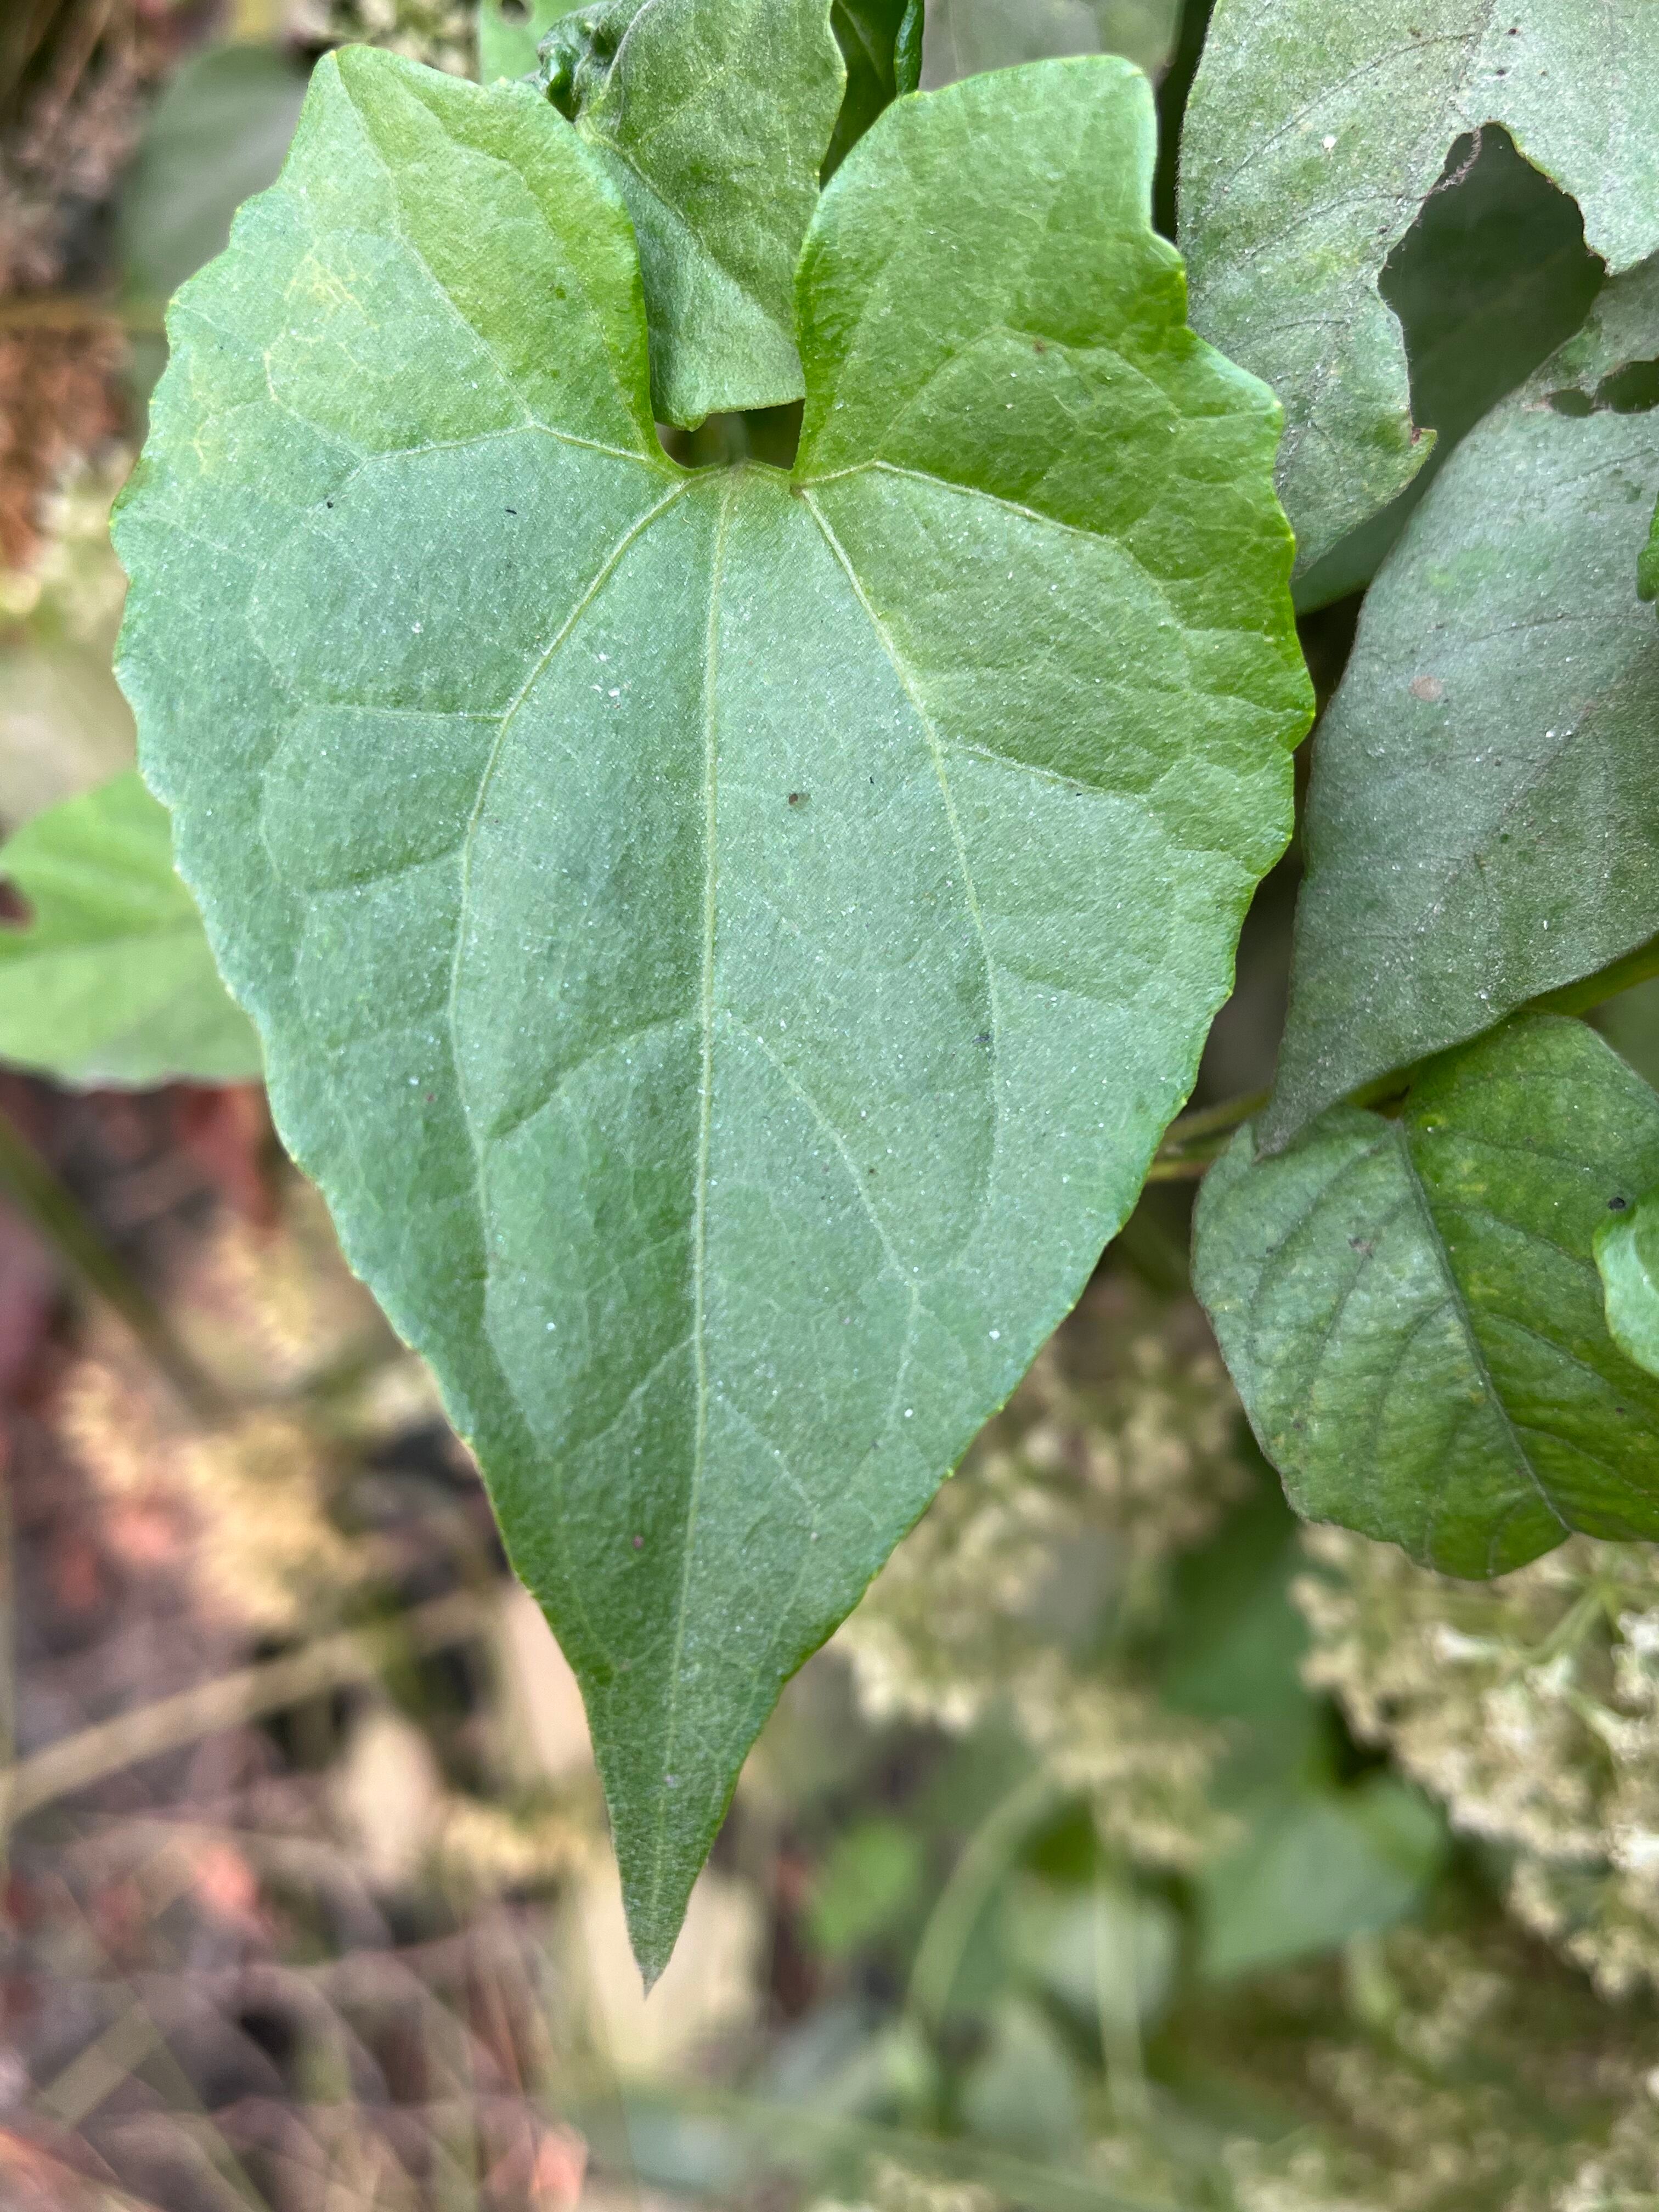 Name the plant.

bitter vine
